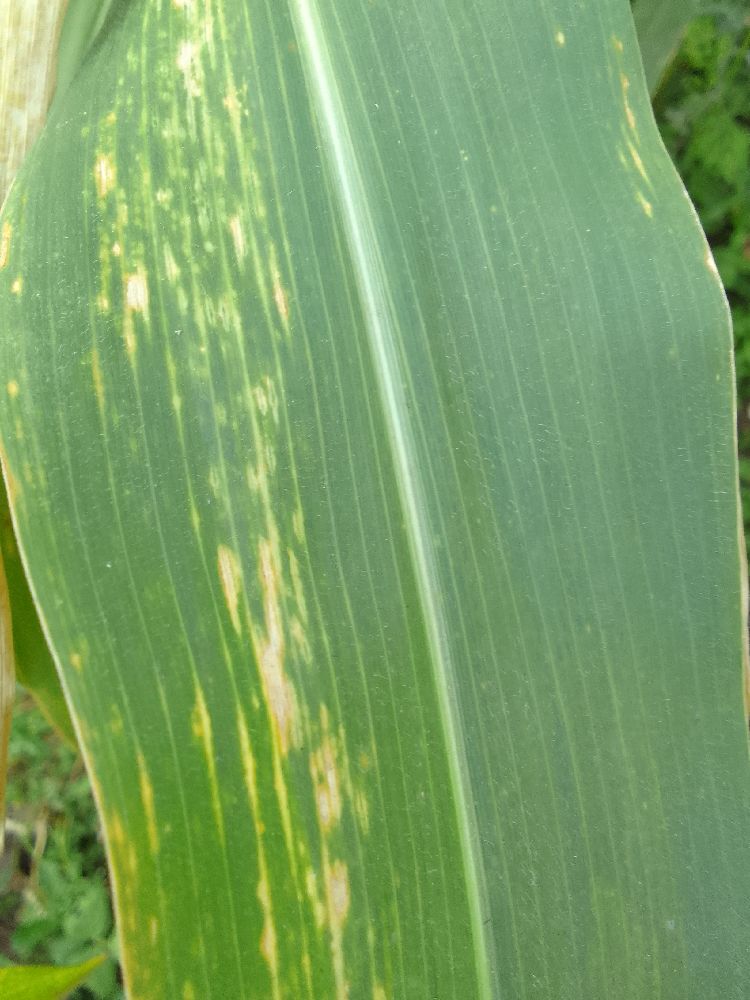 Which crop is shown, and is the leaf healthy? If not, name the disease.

maize, maize lethal necrosis
